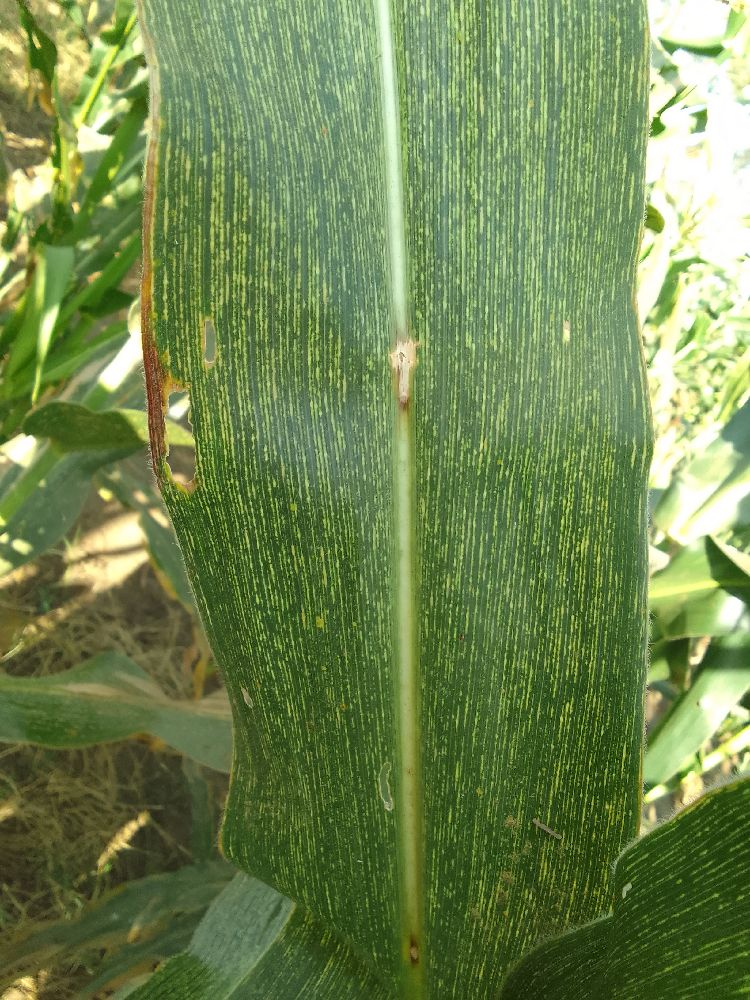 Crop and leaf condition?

maize, maize streak virus
